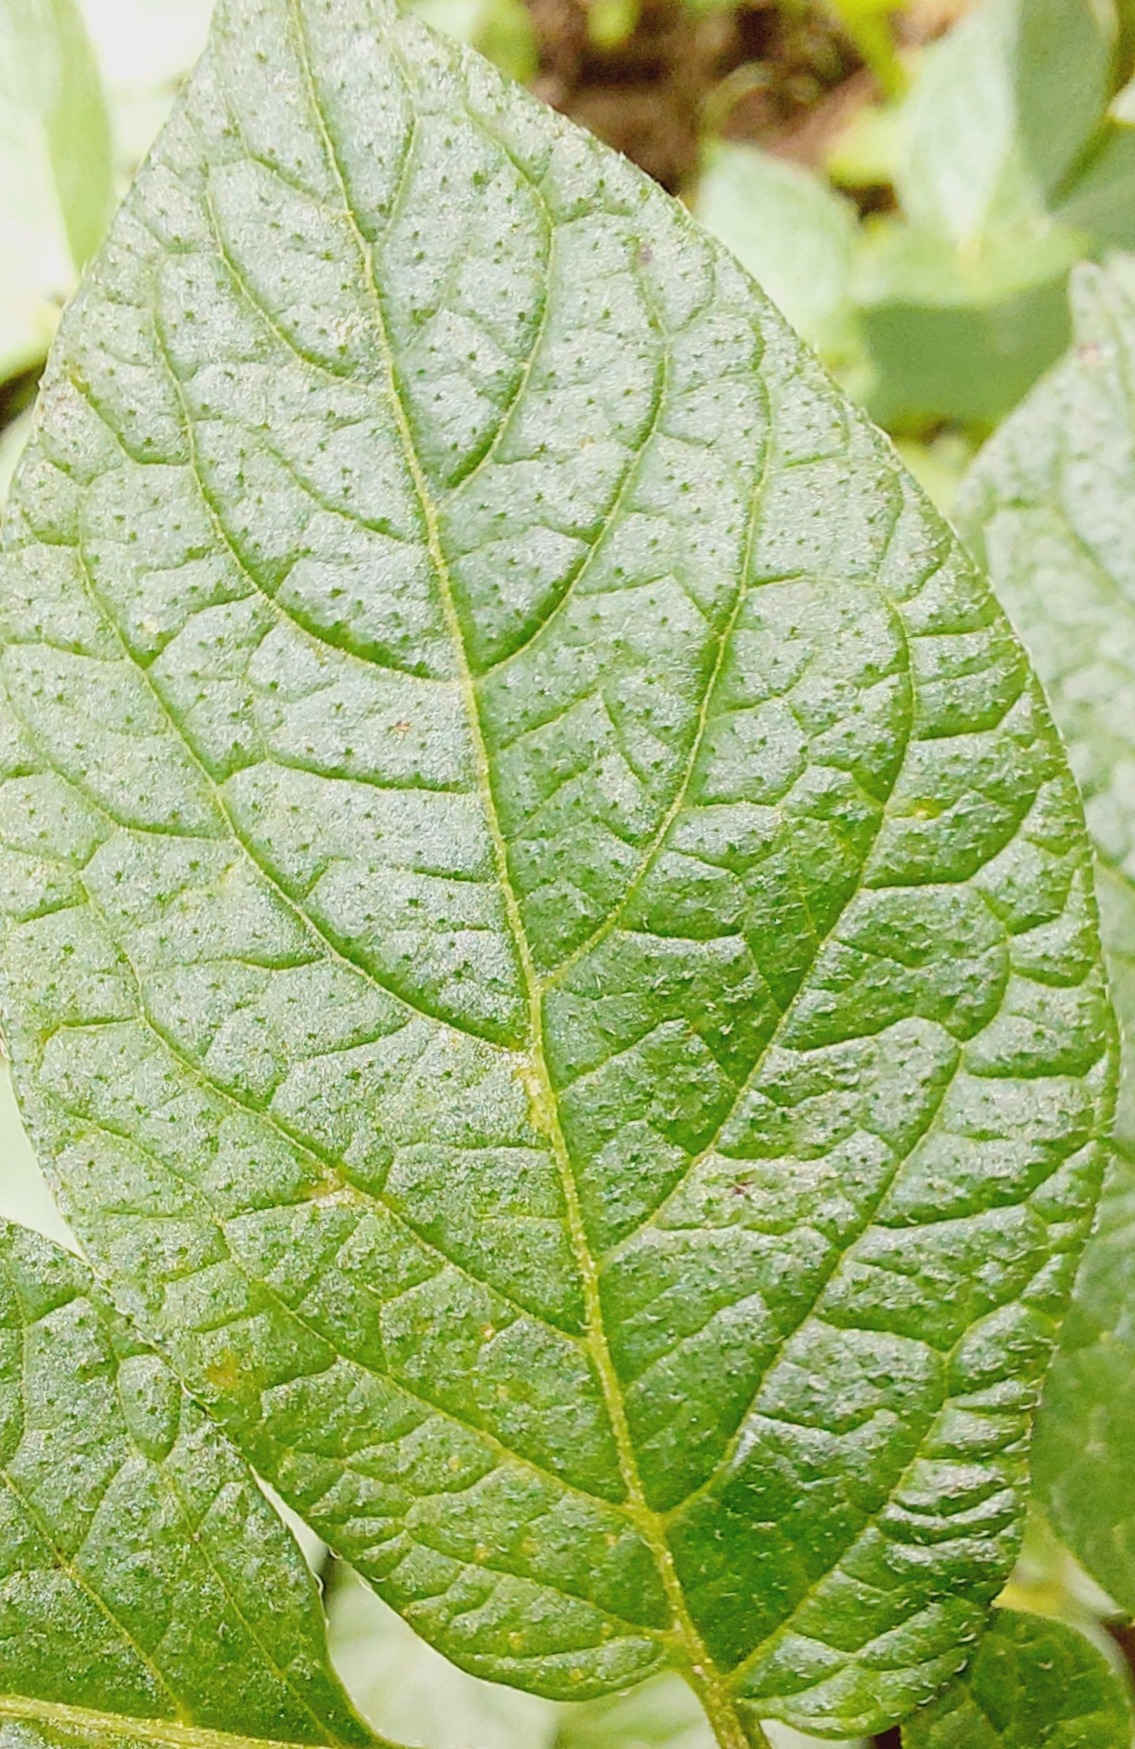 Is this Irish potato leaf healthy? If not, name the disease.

healthy
